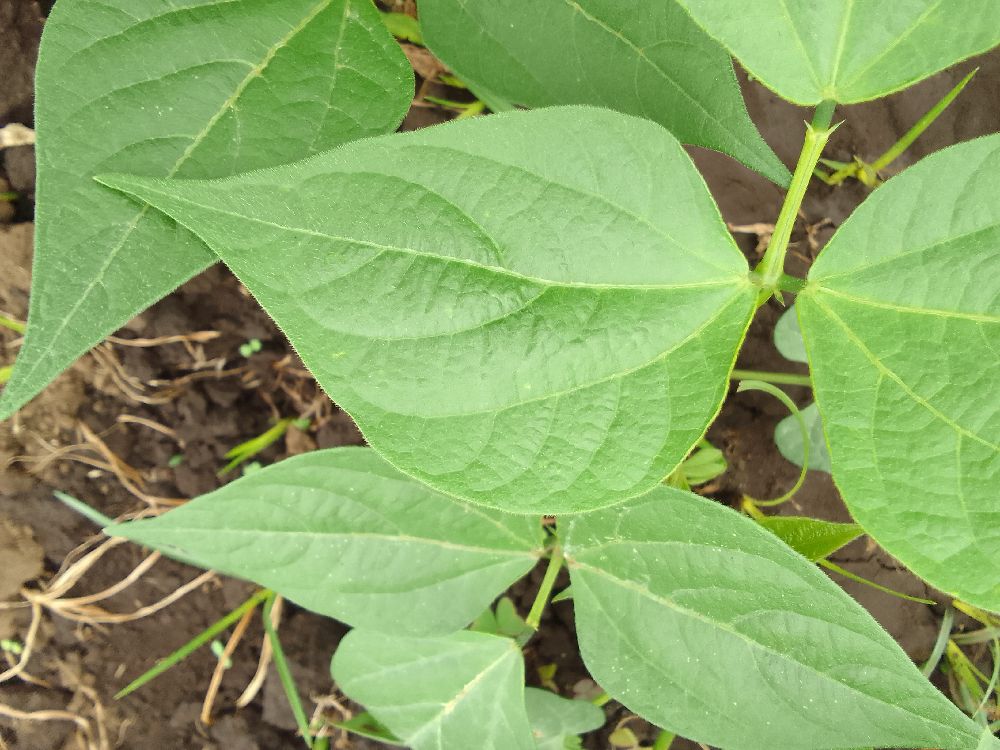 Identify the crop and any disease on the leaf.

common bean, healthy
